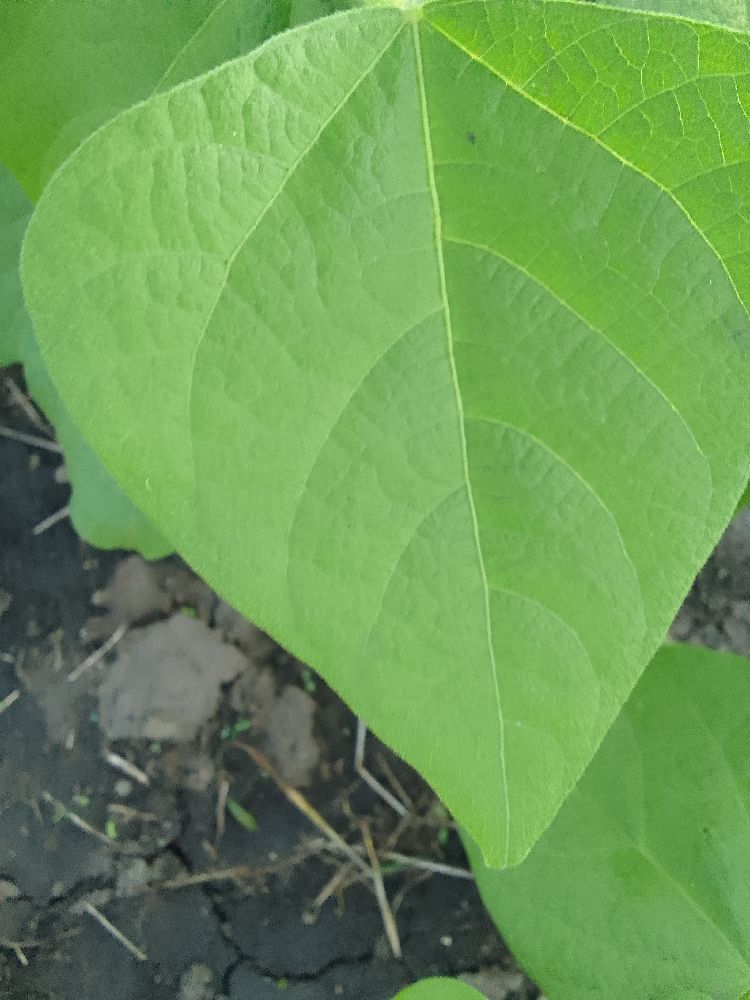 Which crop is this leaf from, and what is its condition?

common bean, healthy
